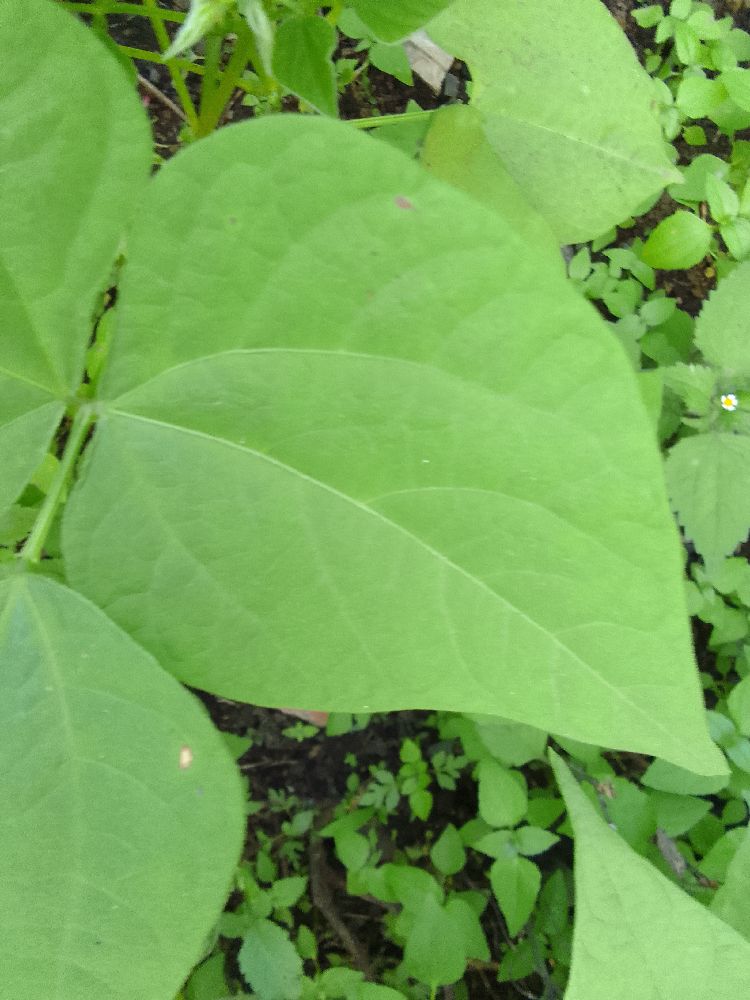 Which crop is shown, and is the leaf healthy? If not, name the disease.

common bean, healthy
